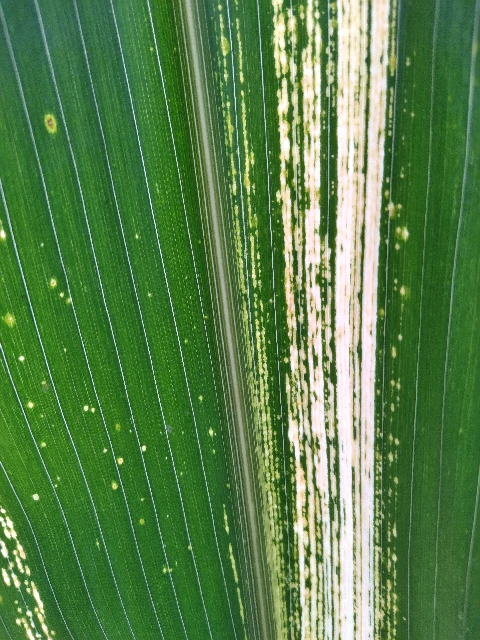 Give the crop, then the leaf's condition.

maize, maize streak virus
